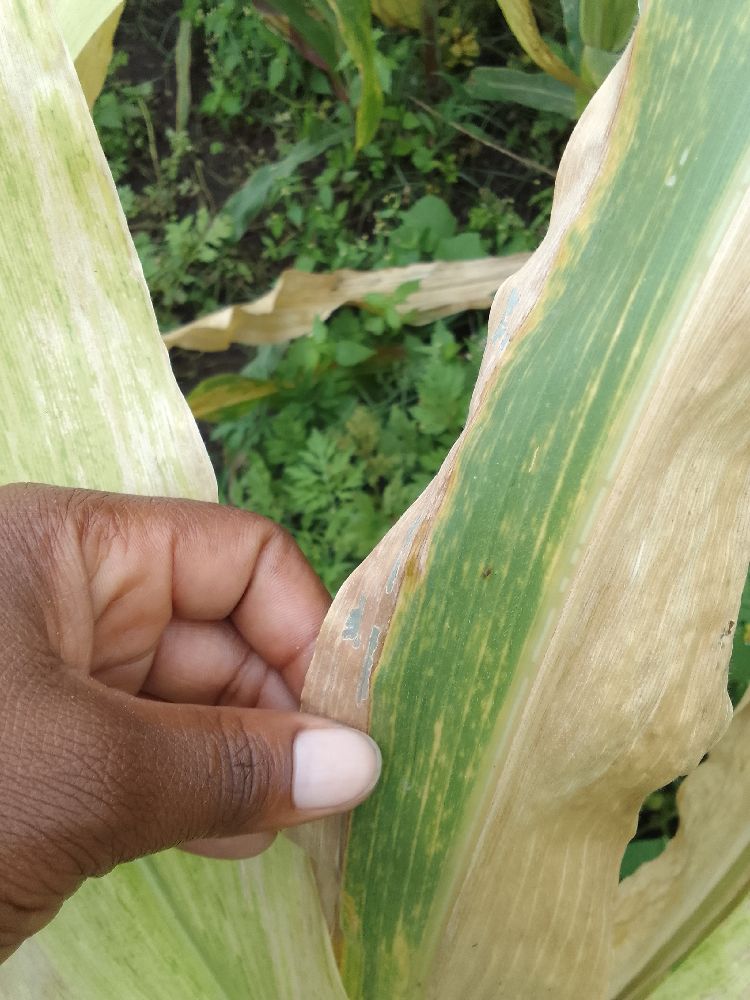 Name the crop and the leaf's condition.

maize, maize lethal necrosis
